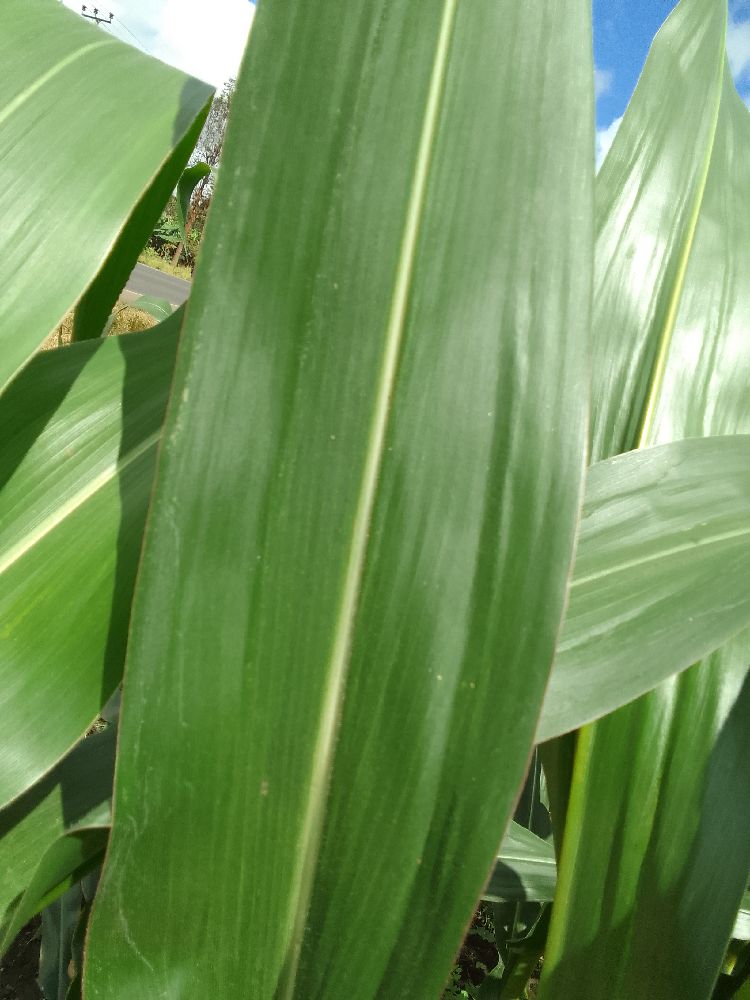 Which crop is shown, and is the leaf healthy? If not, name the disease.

maize, healthy
